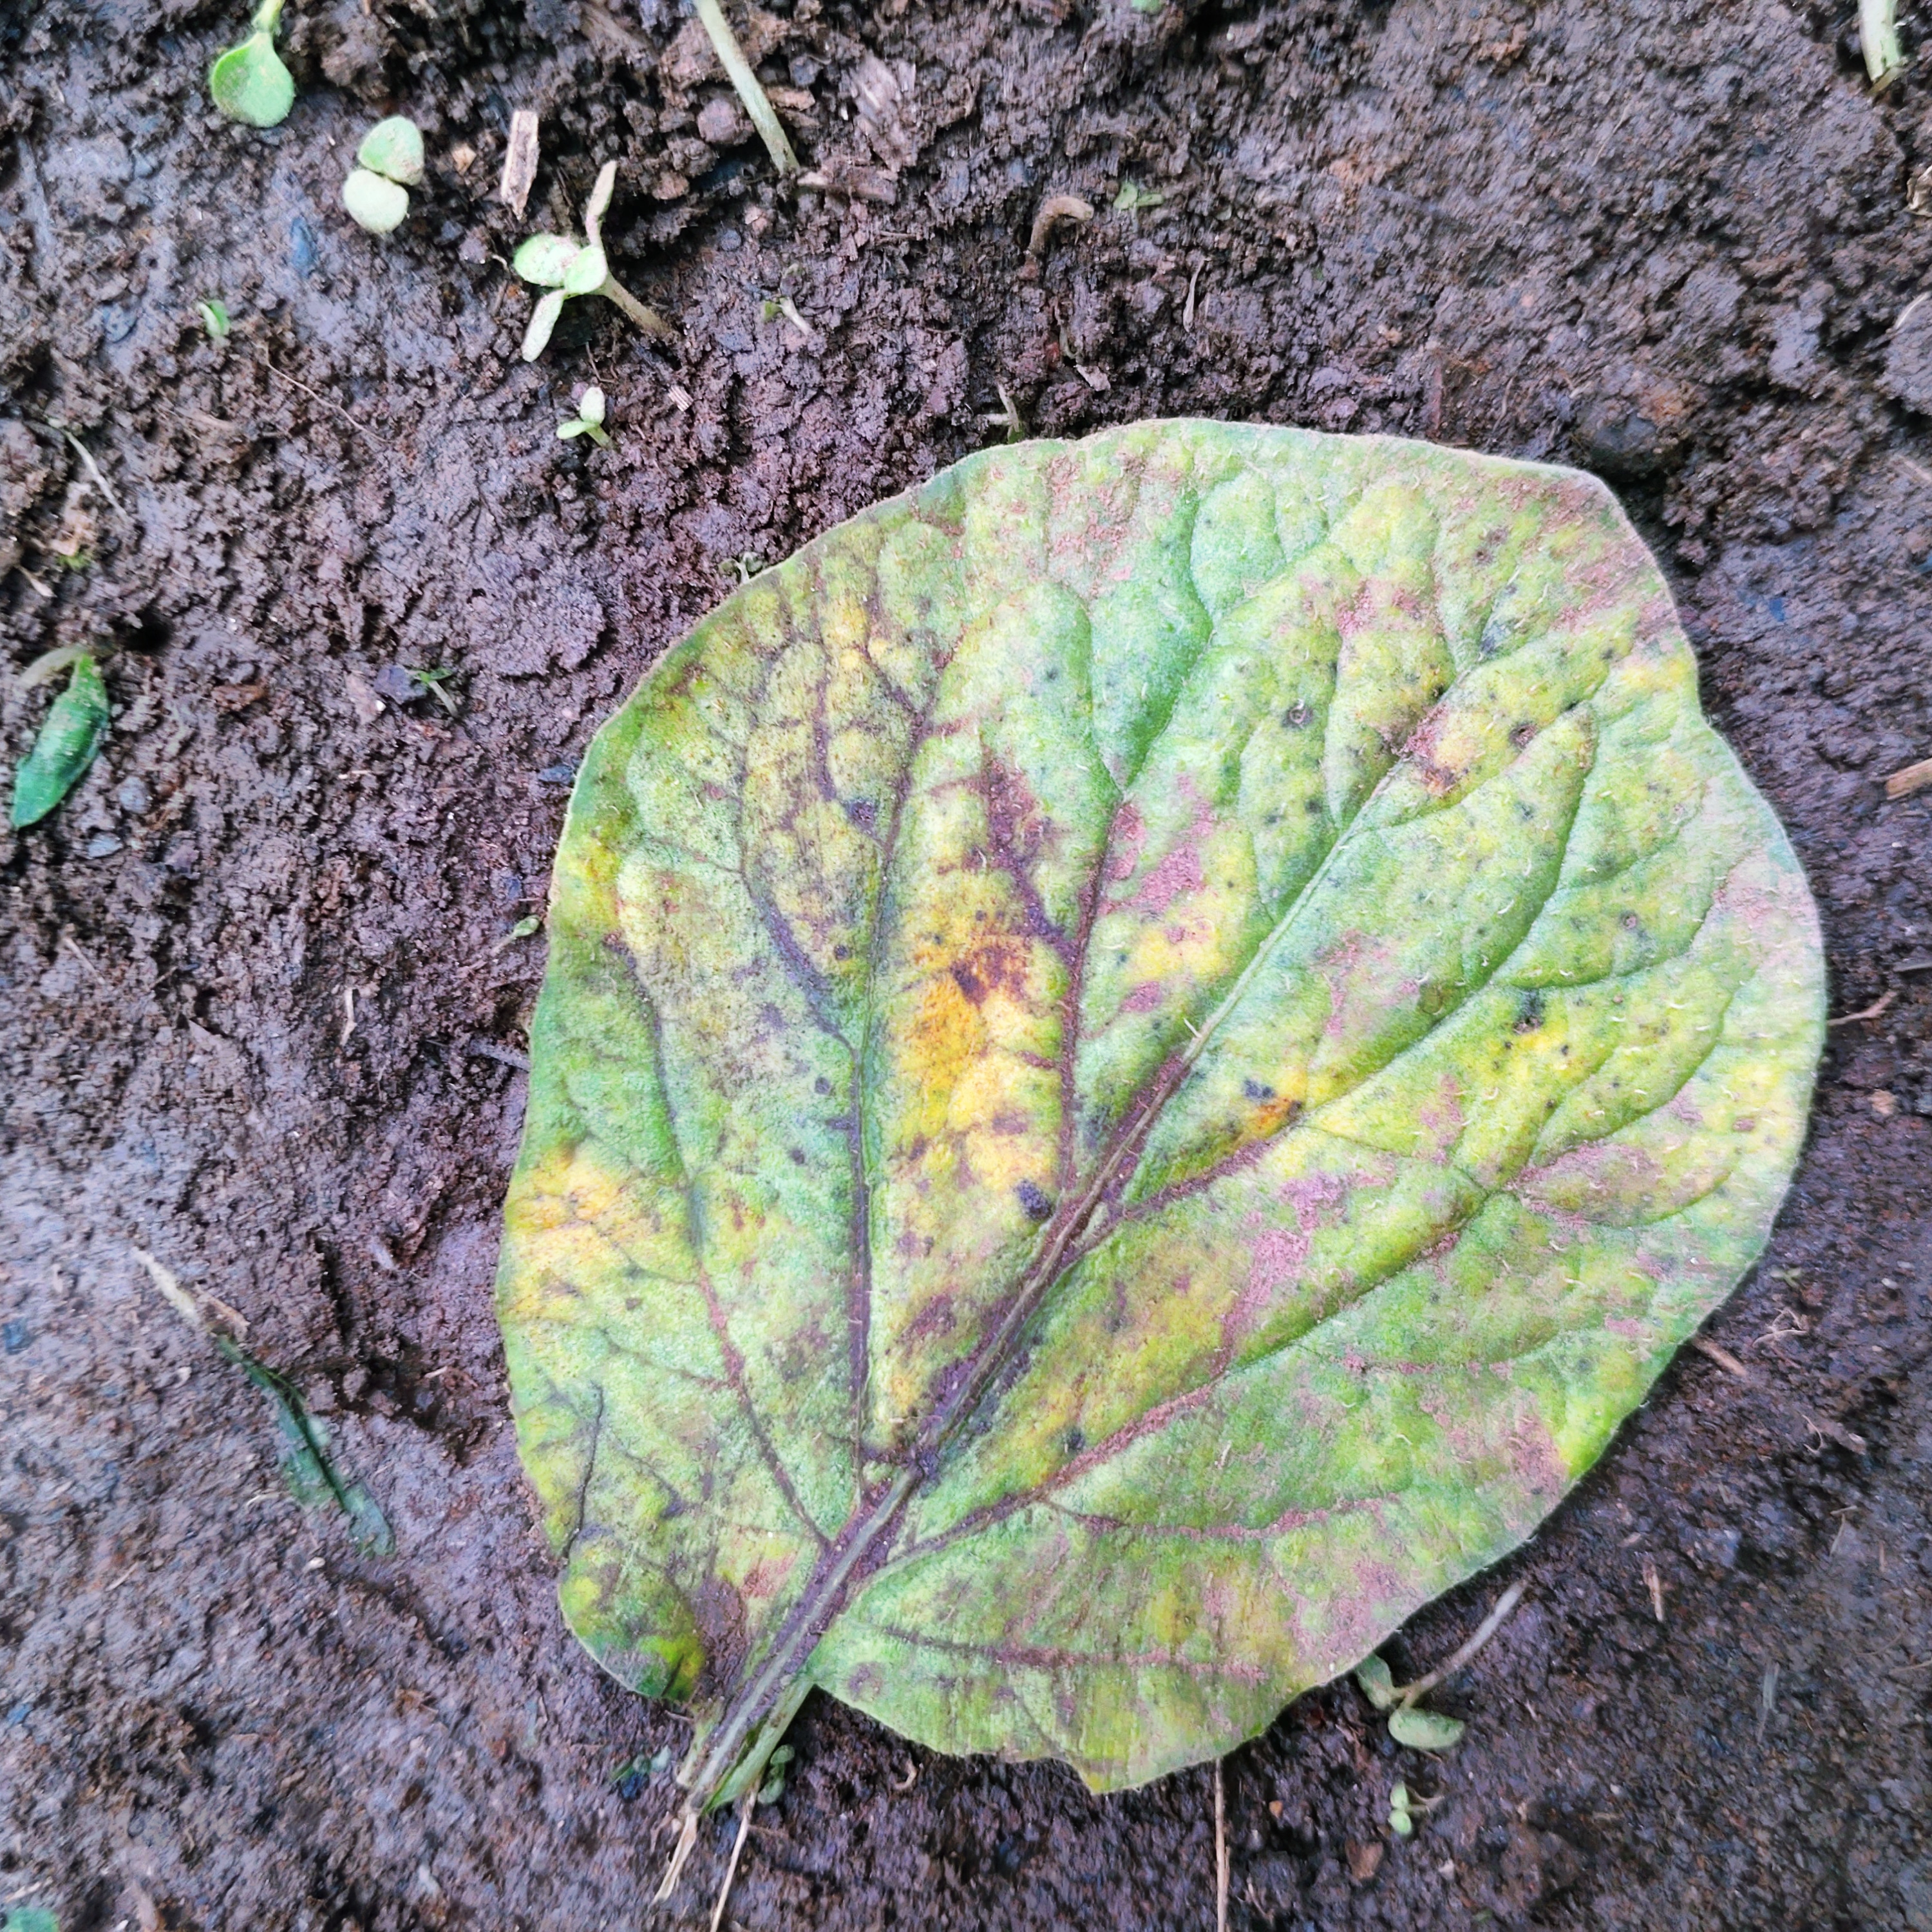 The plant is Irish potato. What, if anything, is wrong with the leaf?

late blight
